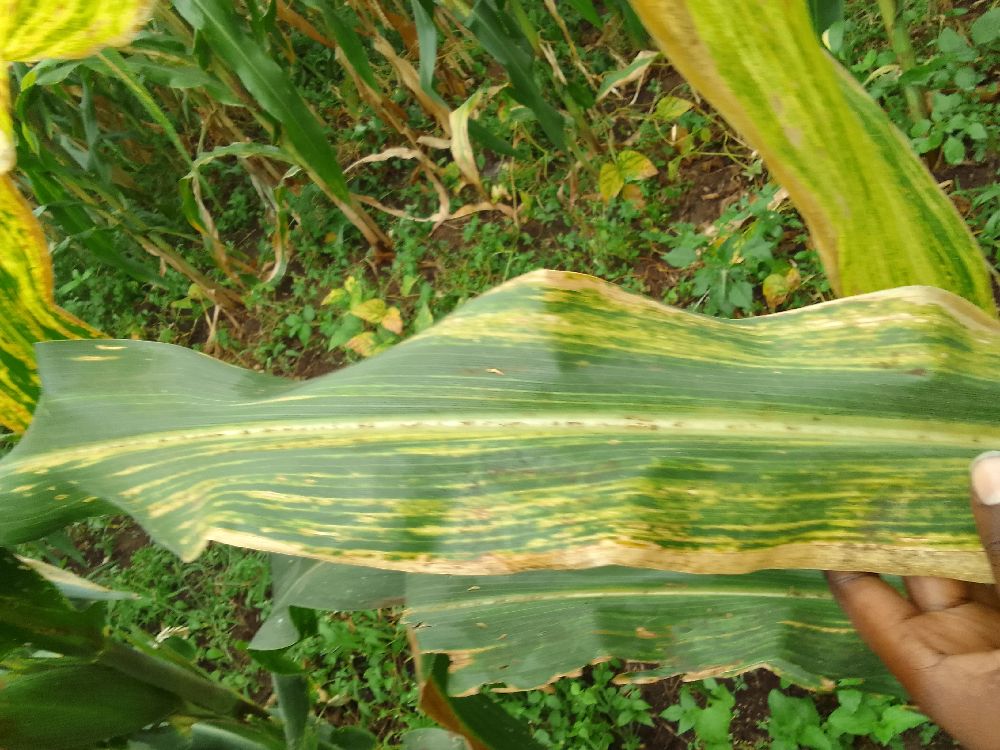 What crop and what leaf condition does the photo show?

maize, maize lethal necrosis
